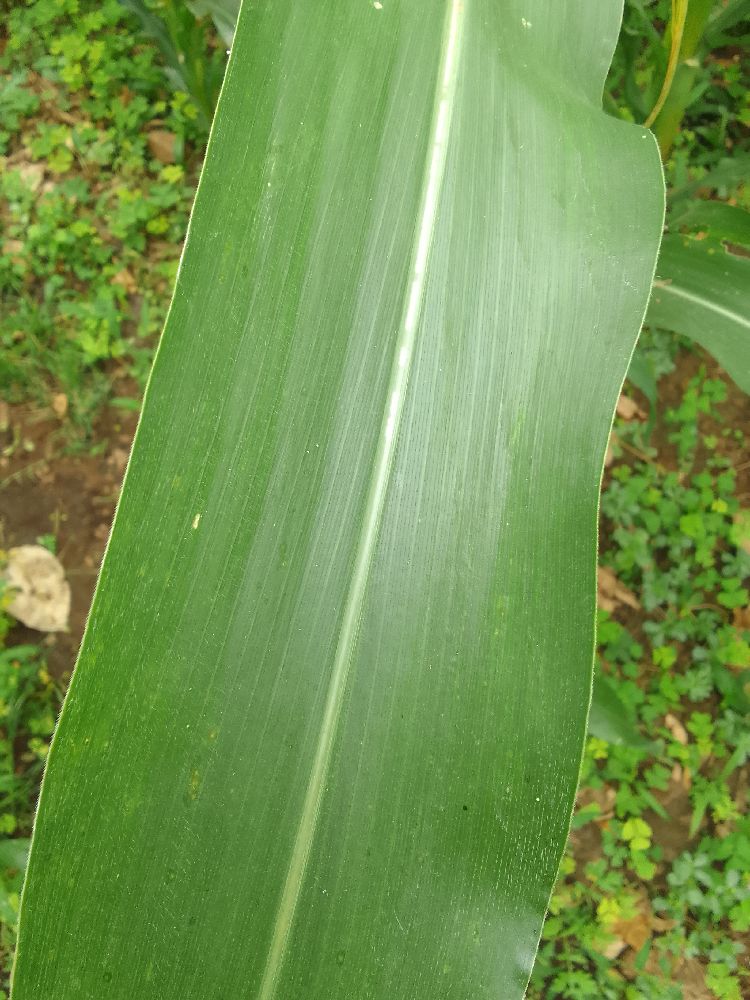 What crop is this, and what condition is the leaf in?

maize, healthy
